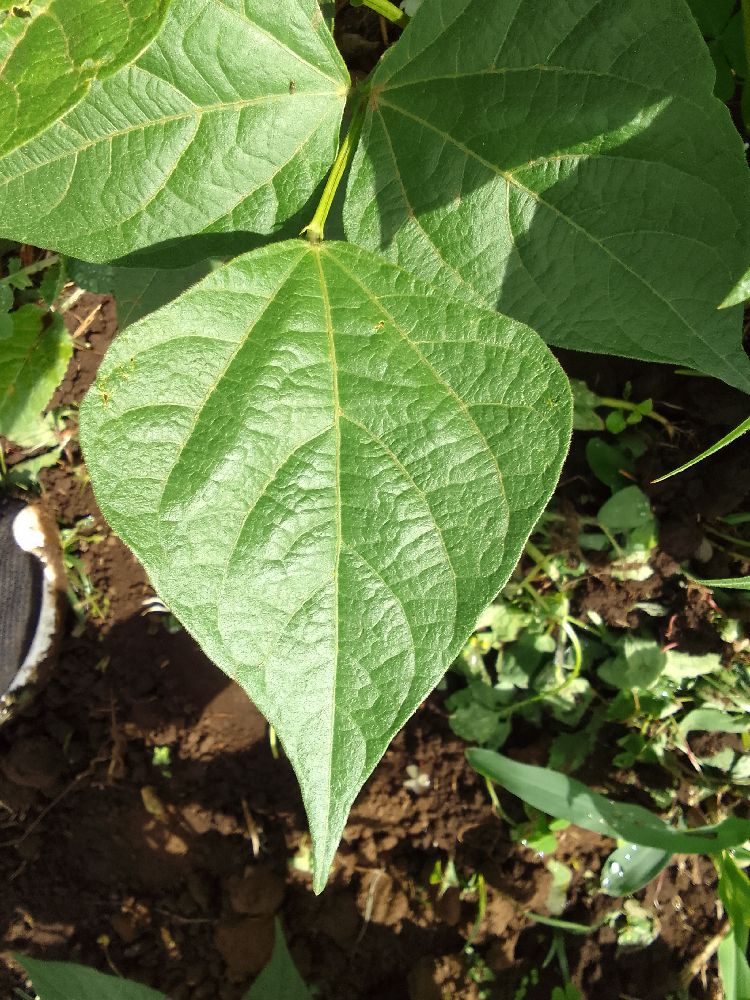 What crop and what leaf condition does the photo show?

common bean, healthy
